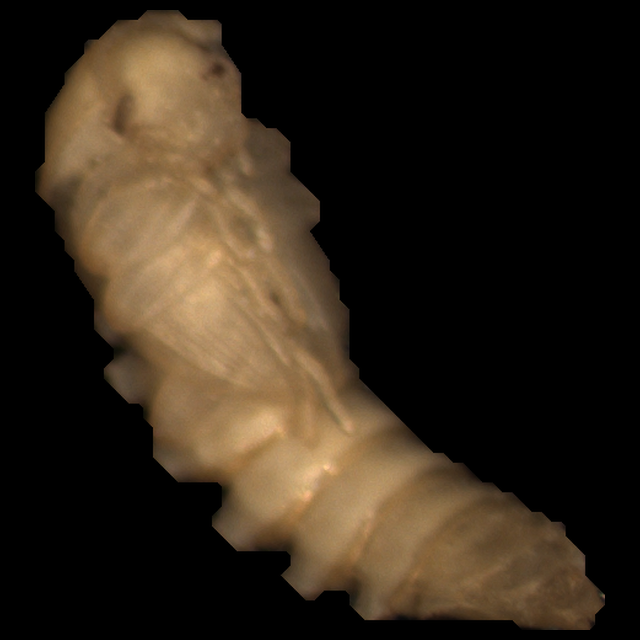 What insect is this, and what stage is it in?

mealworm pupa
